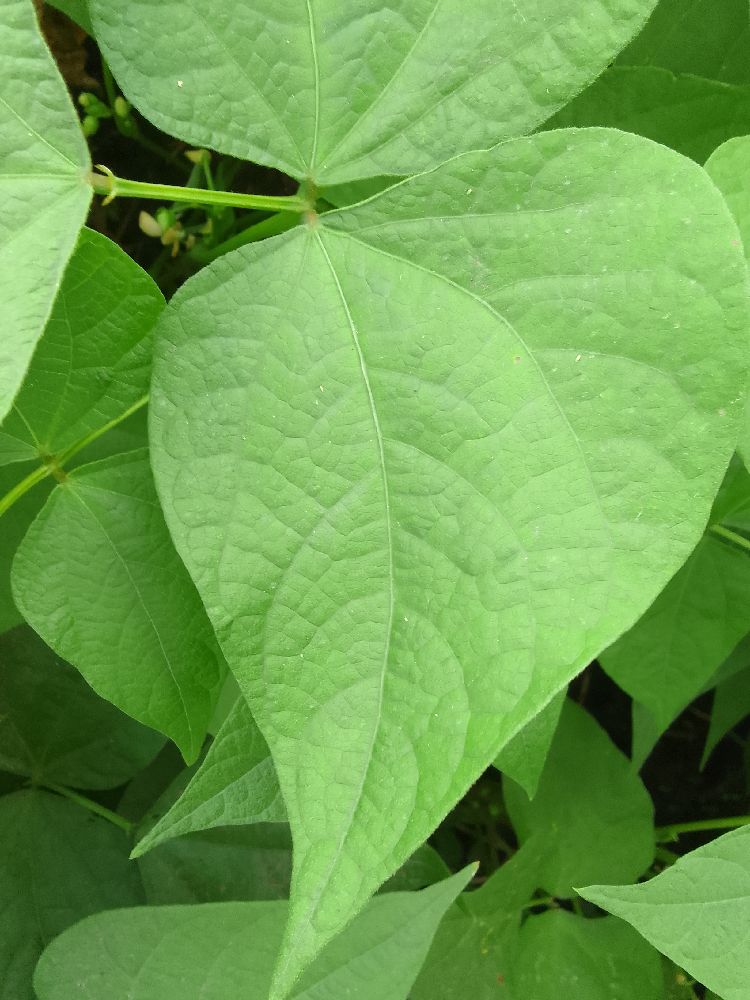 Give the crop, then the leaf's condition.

common bean, healthy
